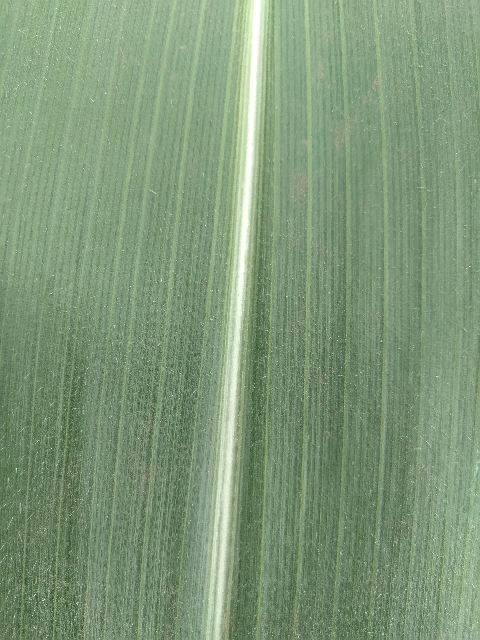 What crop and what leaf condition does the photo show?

maize, healthy
